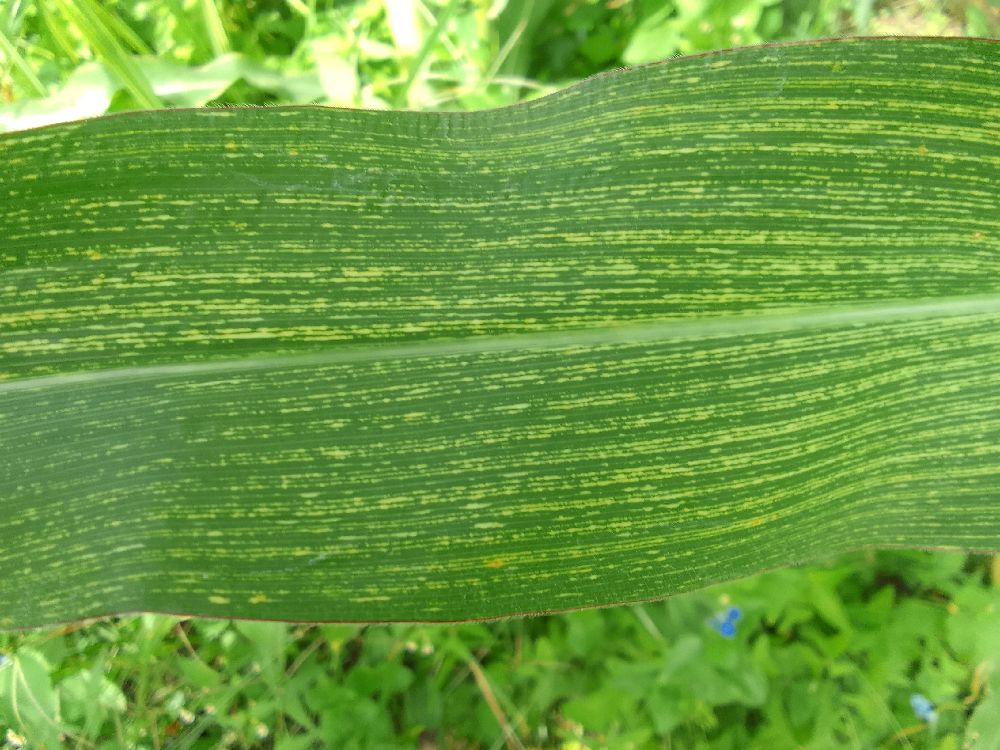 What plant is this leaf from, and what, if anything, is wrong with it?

maize, maize streak virus
